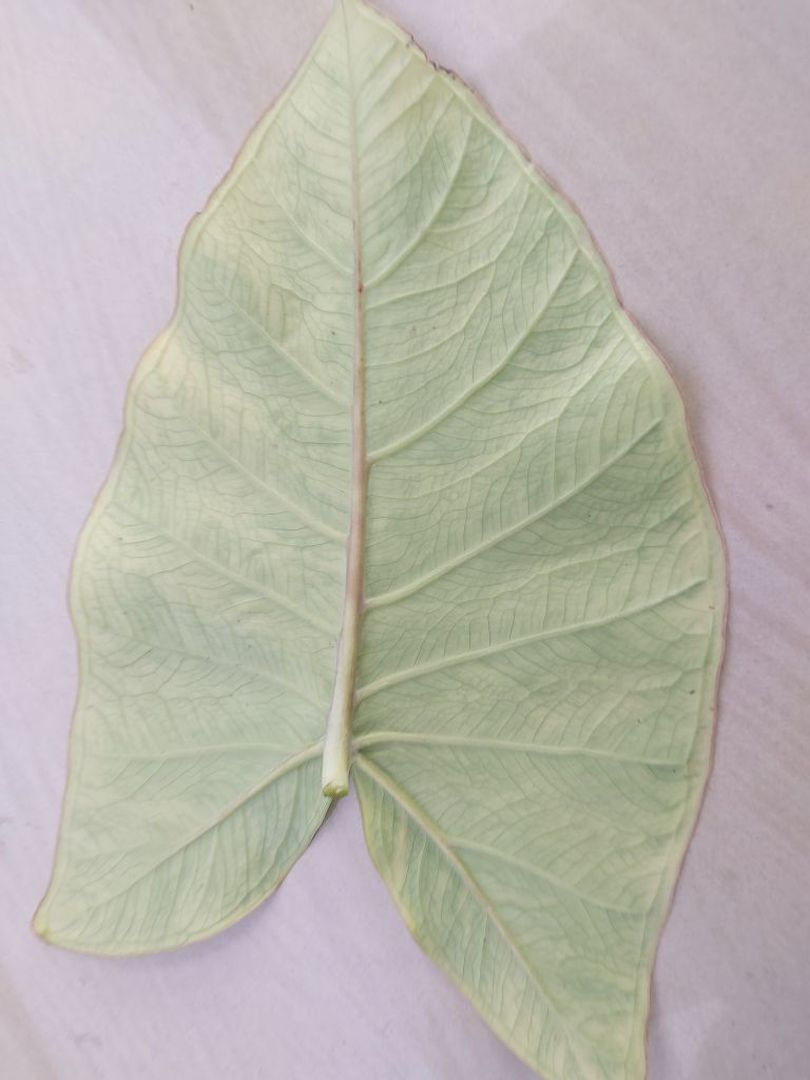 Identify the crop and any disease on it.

taro, mosaic
